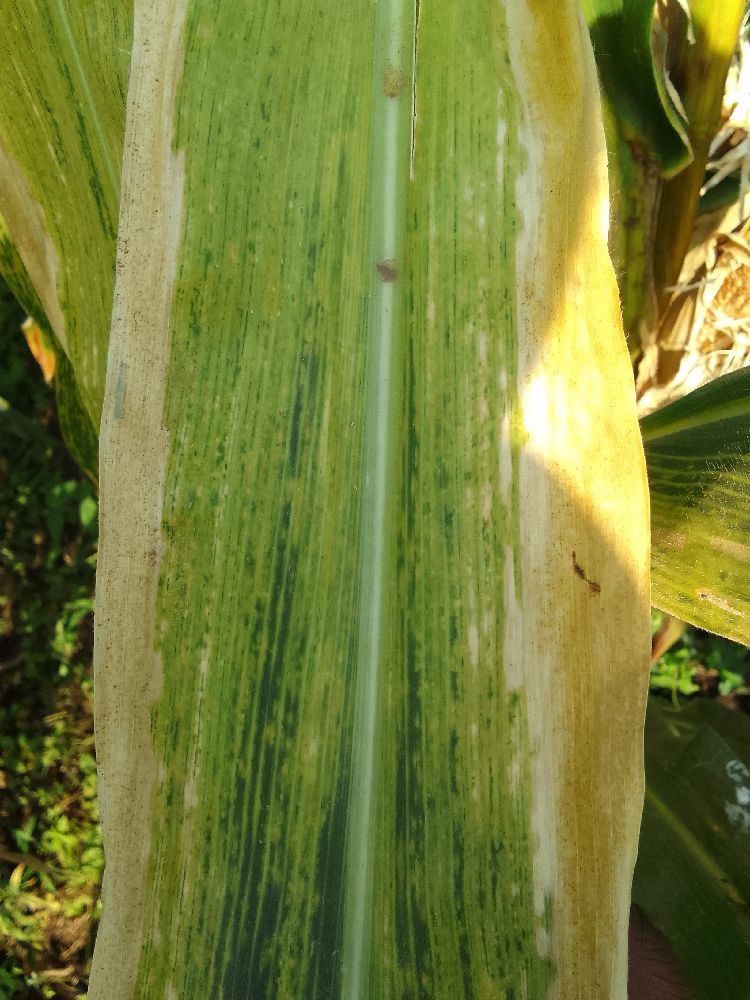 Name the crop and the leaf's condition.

maize, maize lethal necrosis
